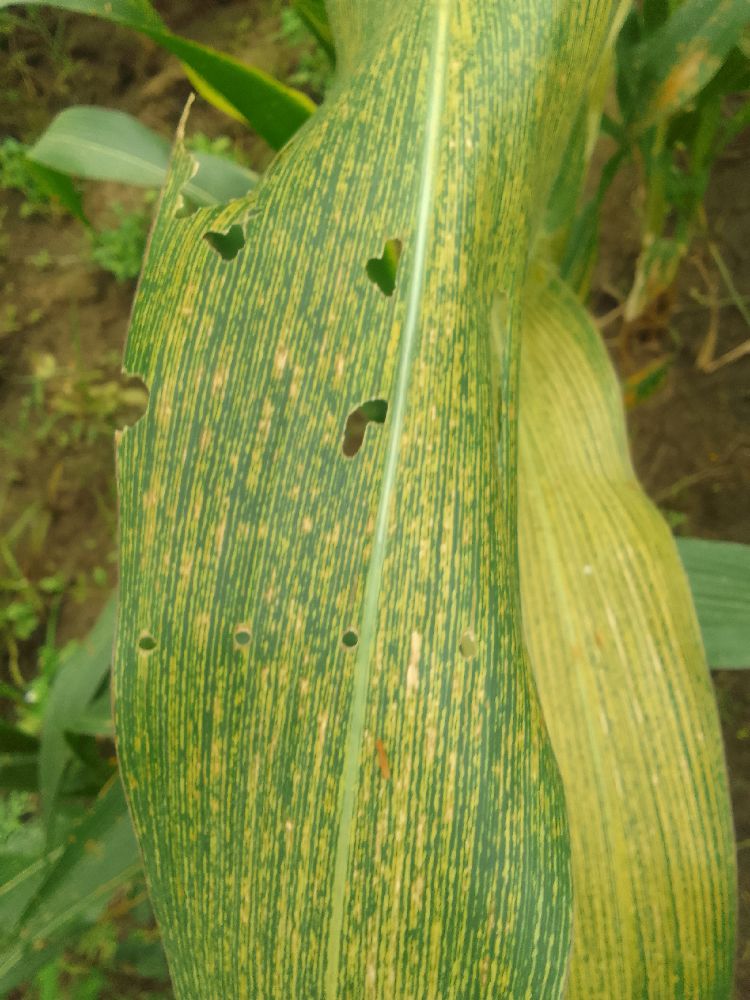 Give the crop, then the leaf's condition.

maize, maize streak virus
